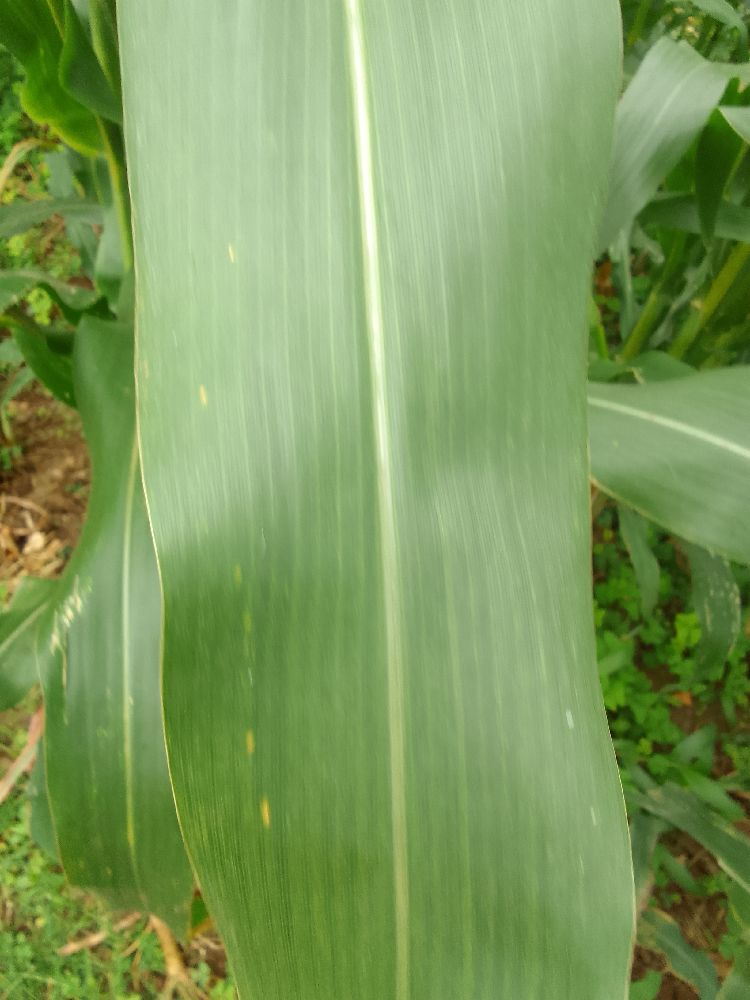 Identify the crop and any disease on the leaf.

maize, healthy
